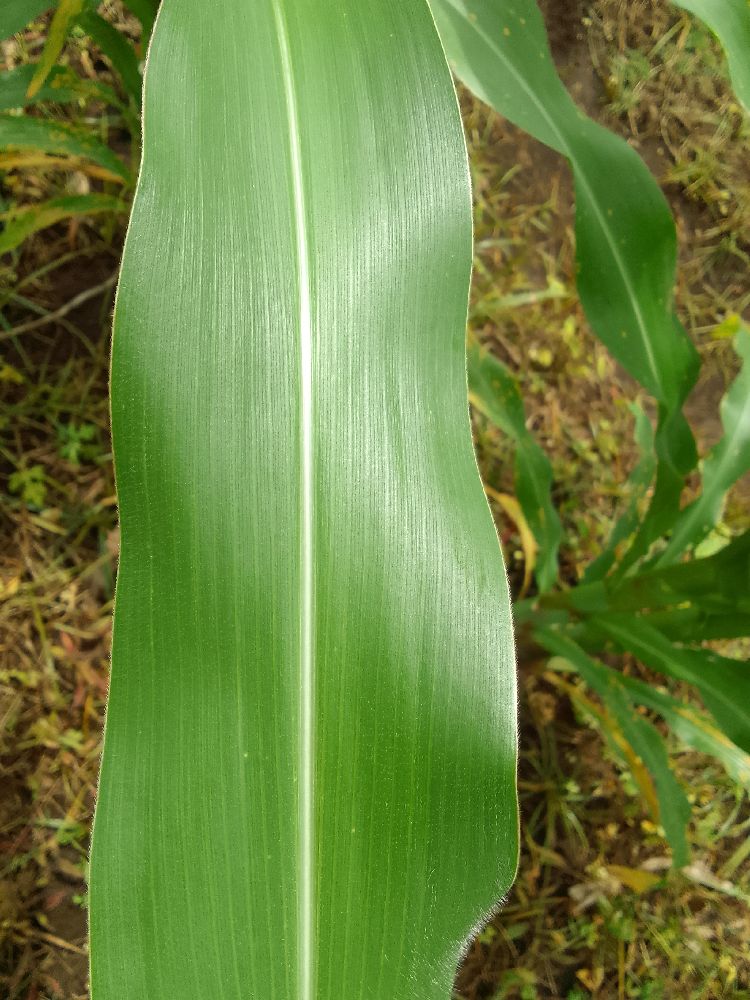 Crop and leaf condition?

maize, healthy
